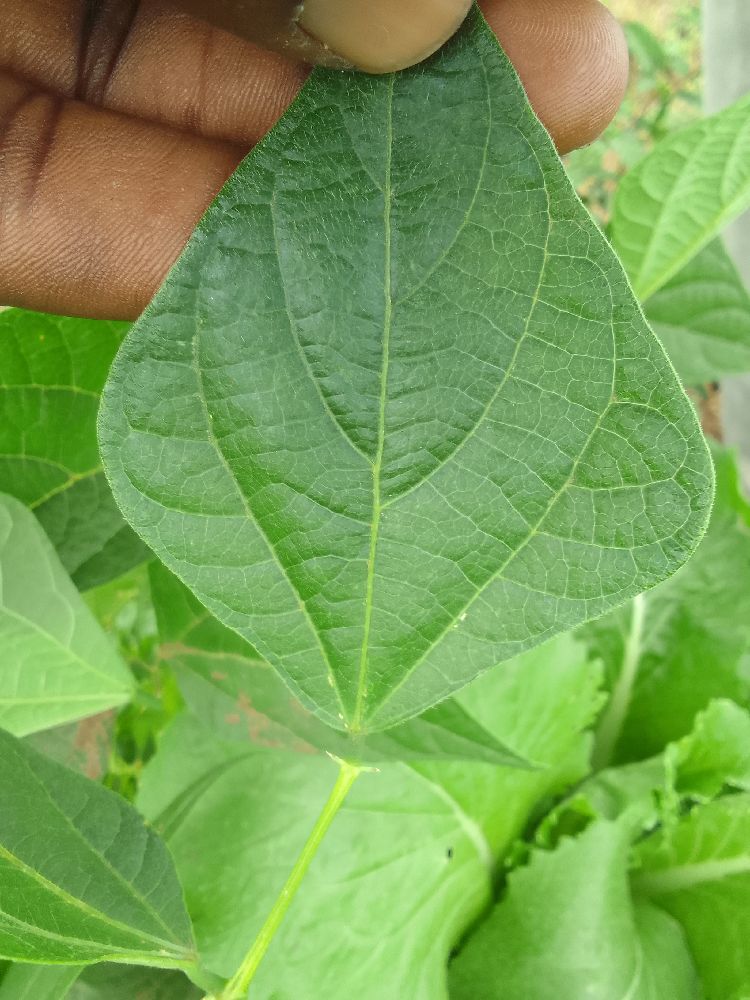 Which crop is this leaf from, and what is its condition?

common bean, healthy
